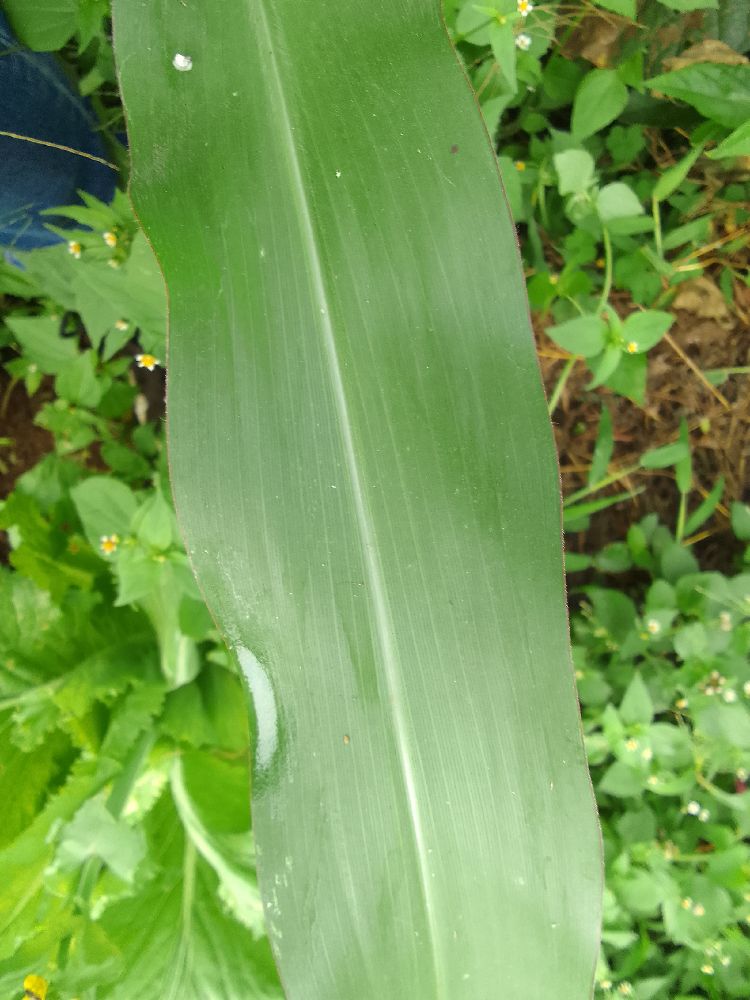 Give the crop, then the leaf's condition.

maize, healthy
